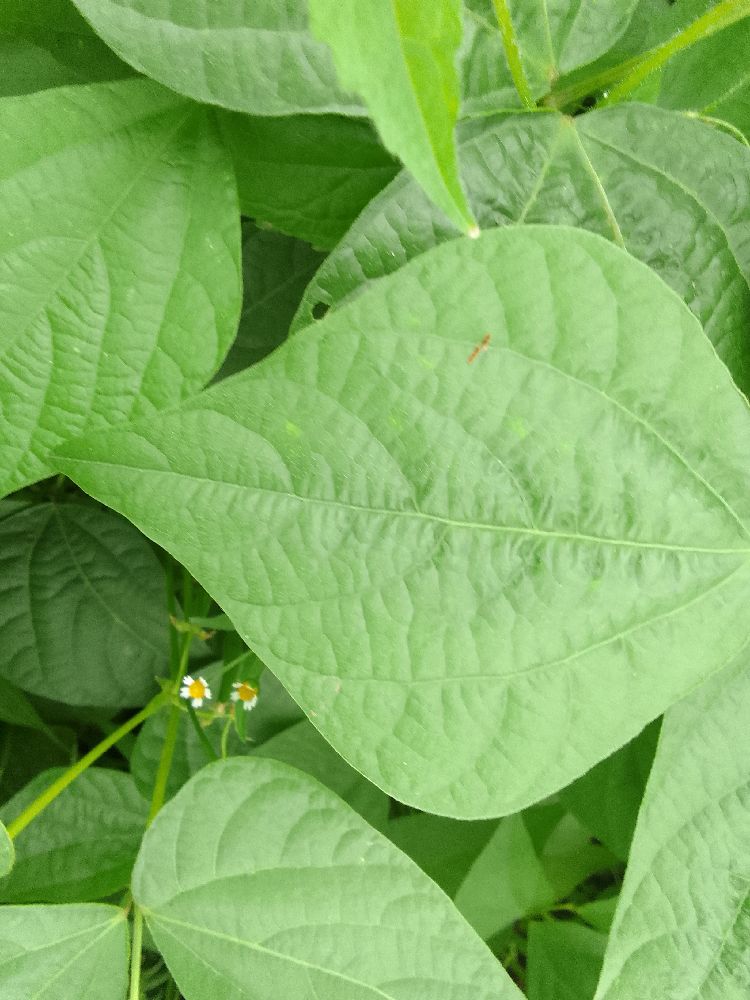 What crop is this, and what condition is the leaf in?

common bean, healthy
